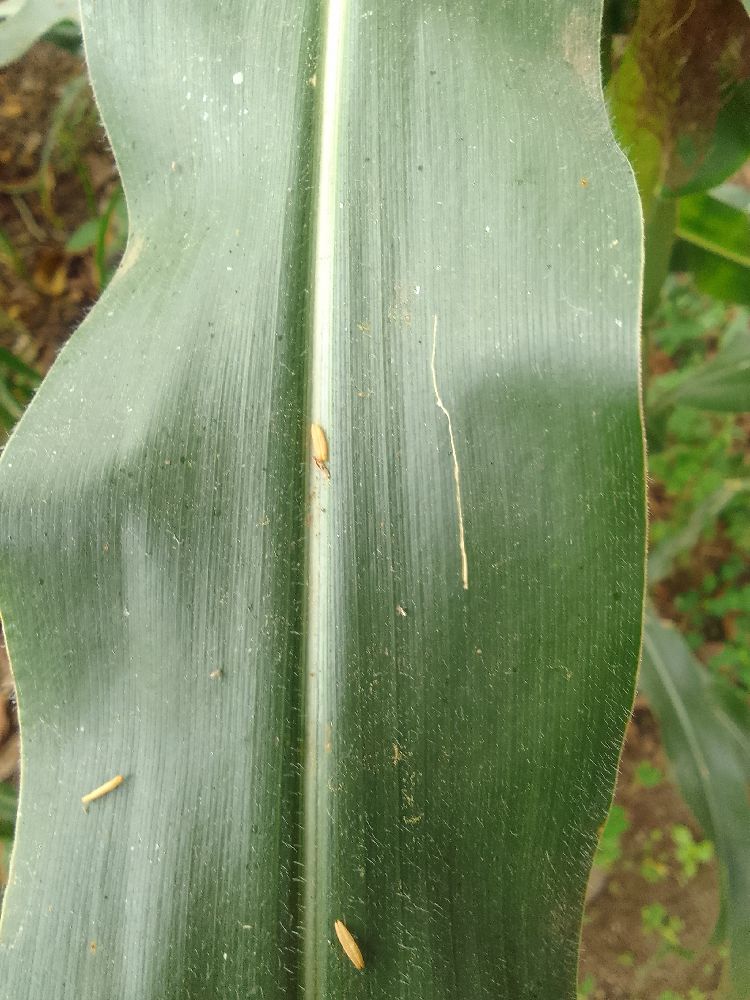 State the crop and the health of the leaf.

maize, healthy
